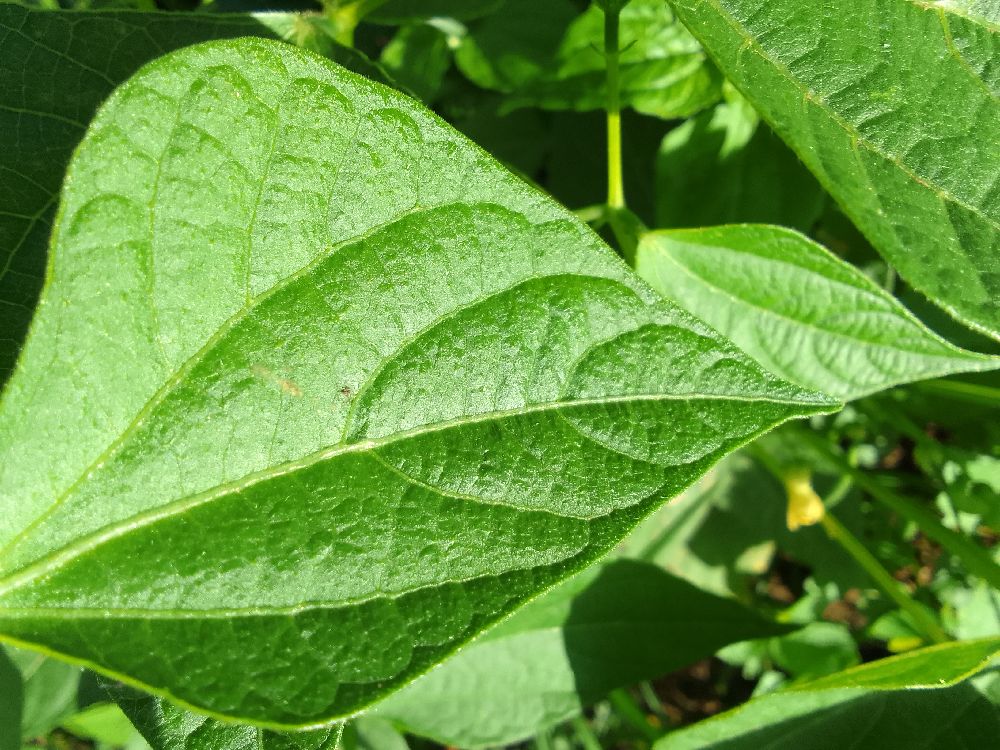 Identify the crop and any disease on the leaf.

common bean, healthy
